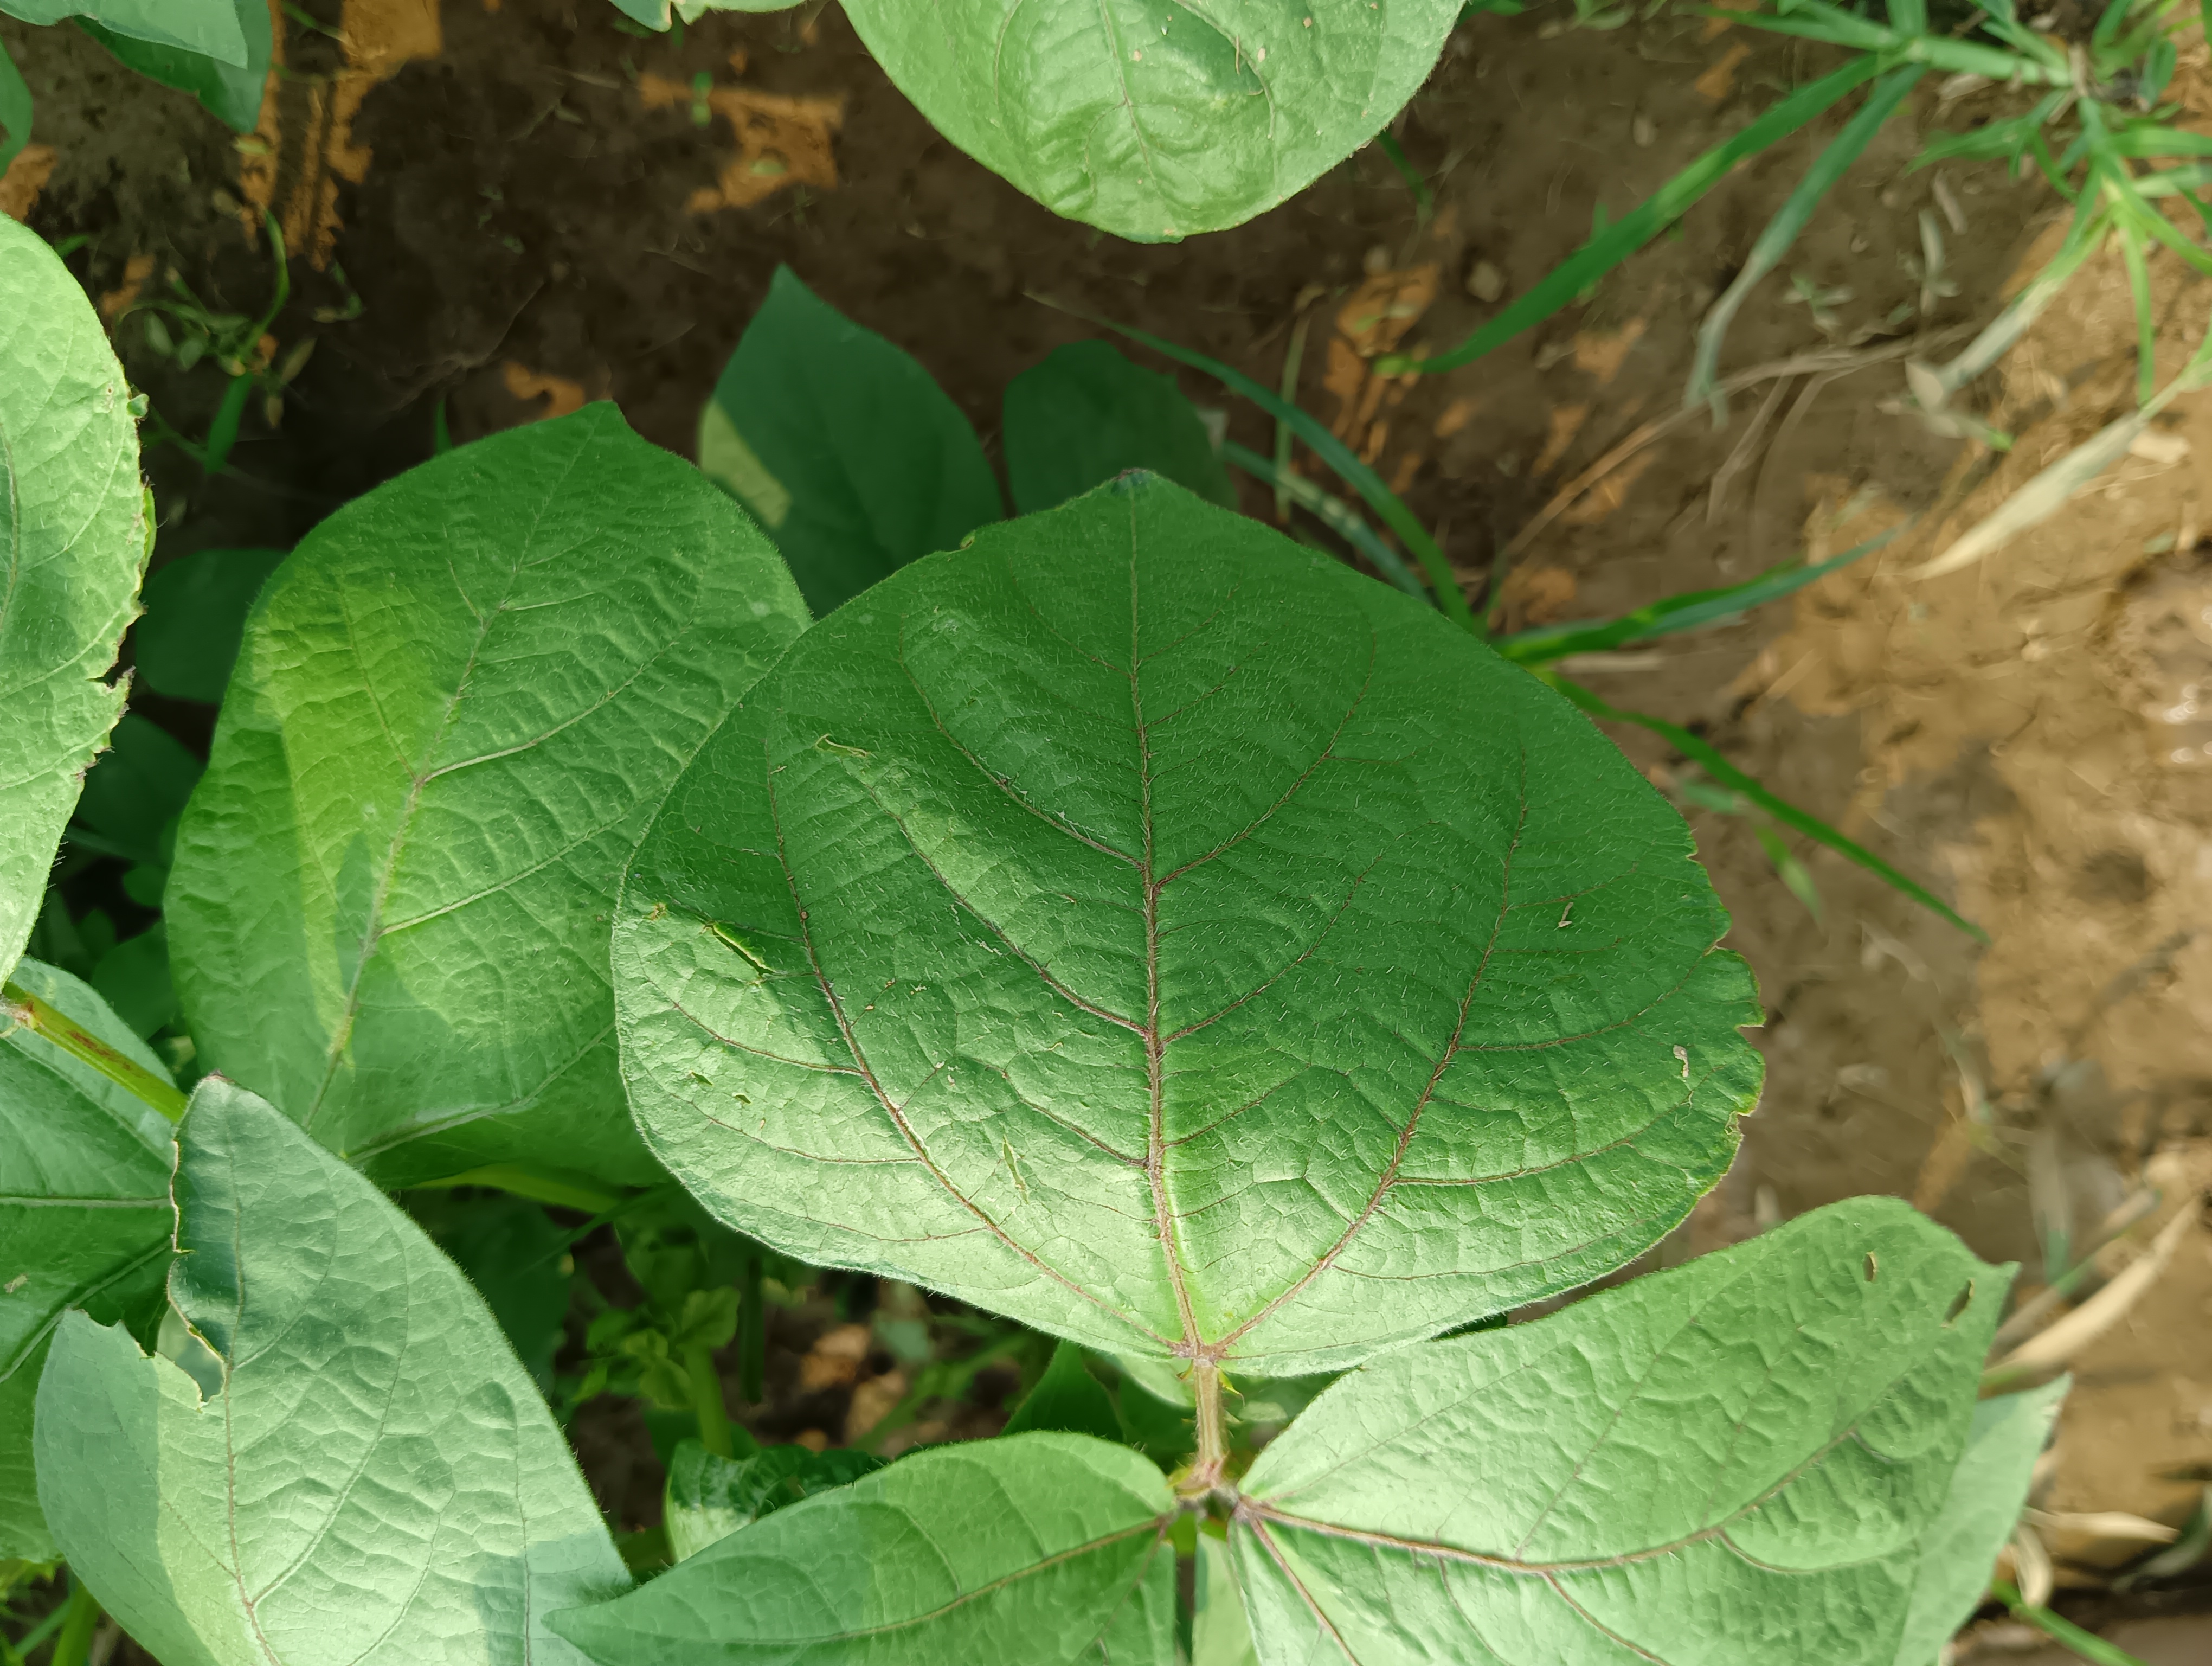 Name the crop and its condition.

mungbean, healthy
